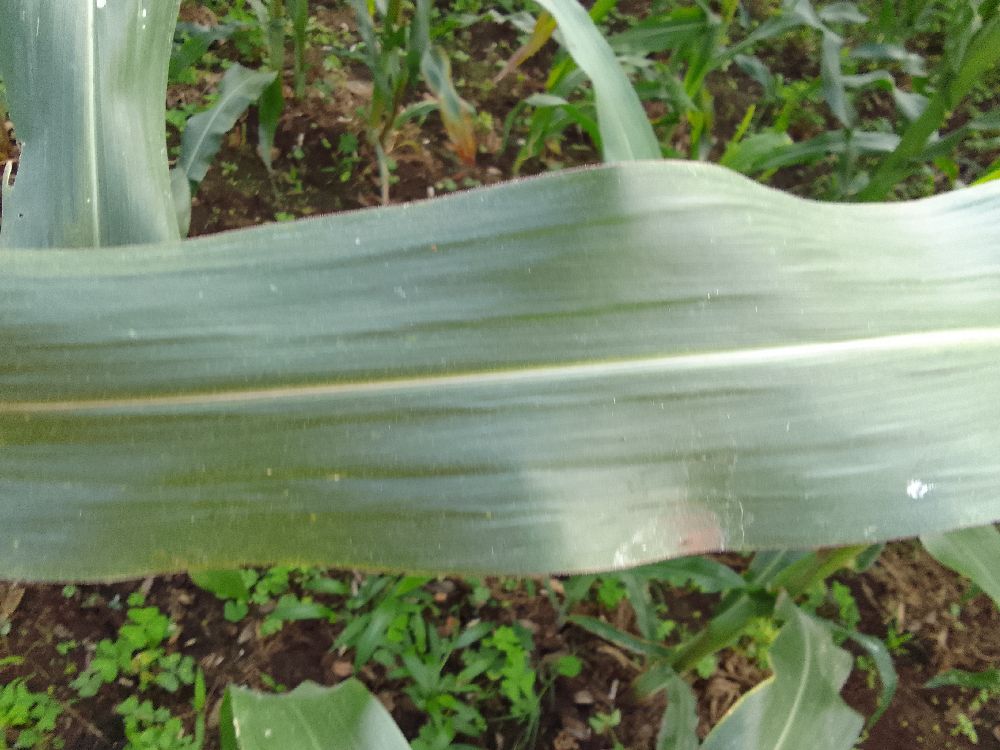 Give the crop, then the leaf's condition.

maize, healthy
